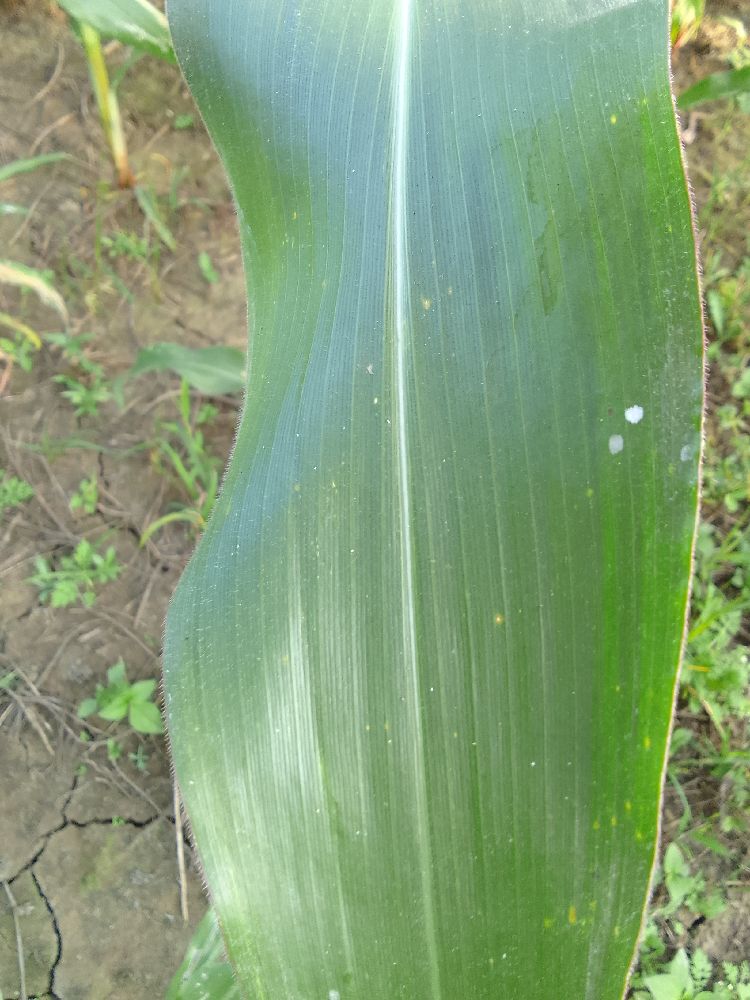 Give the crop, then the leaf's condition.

maize, healthy
